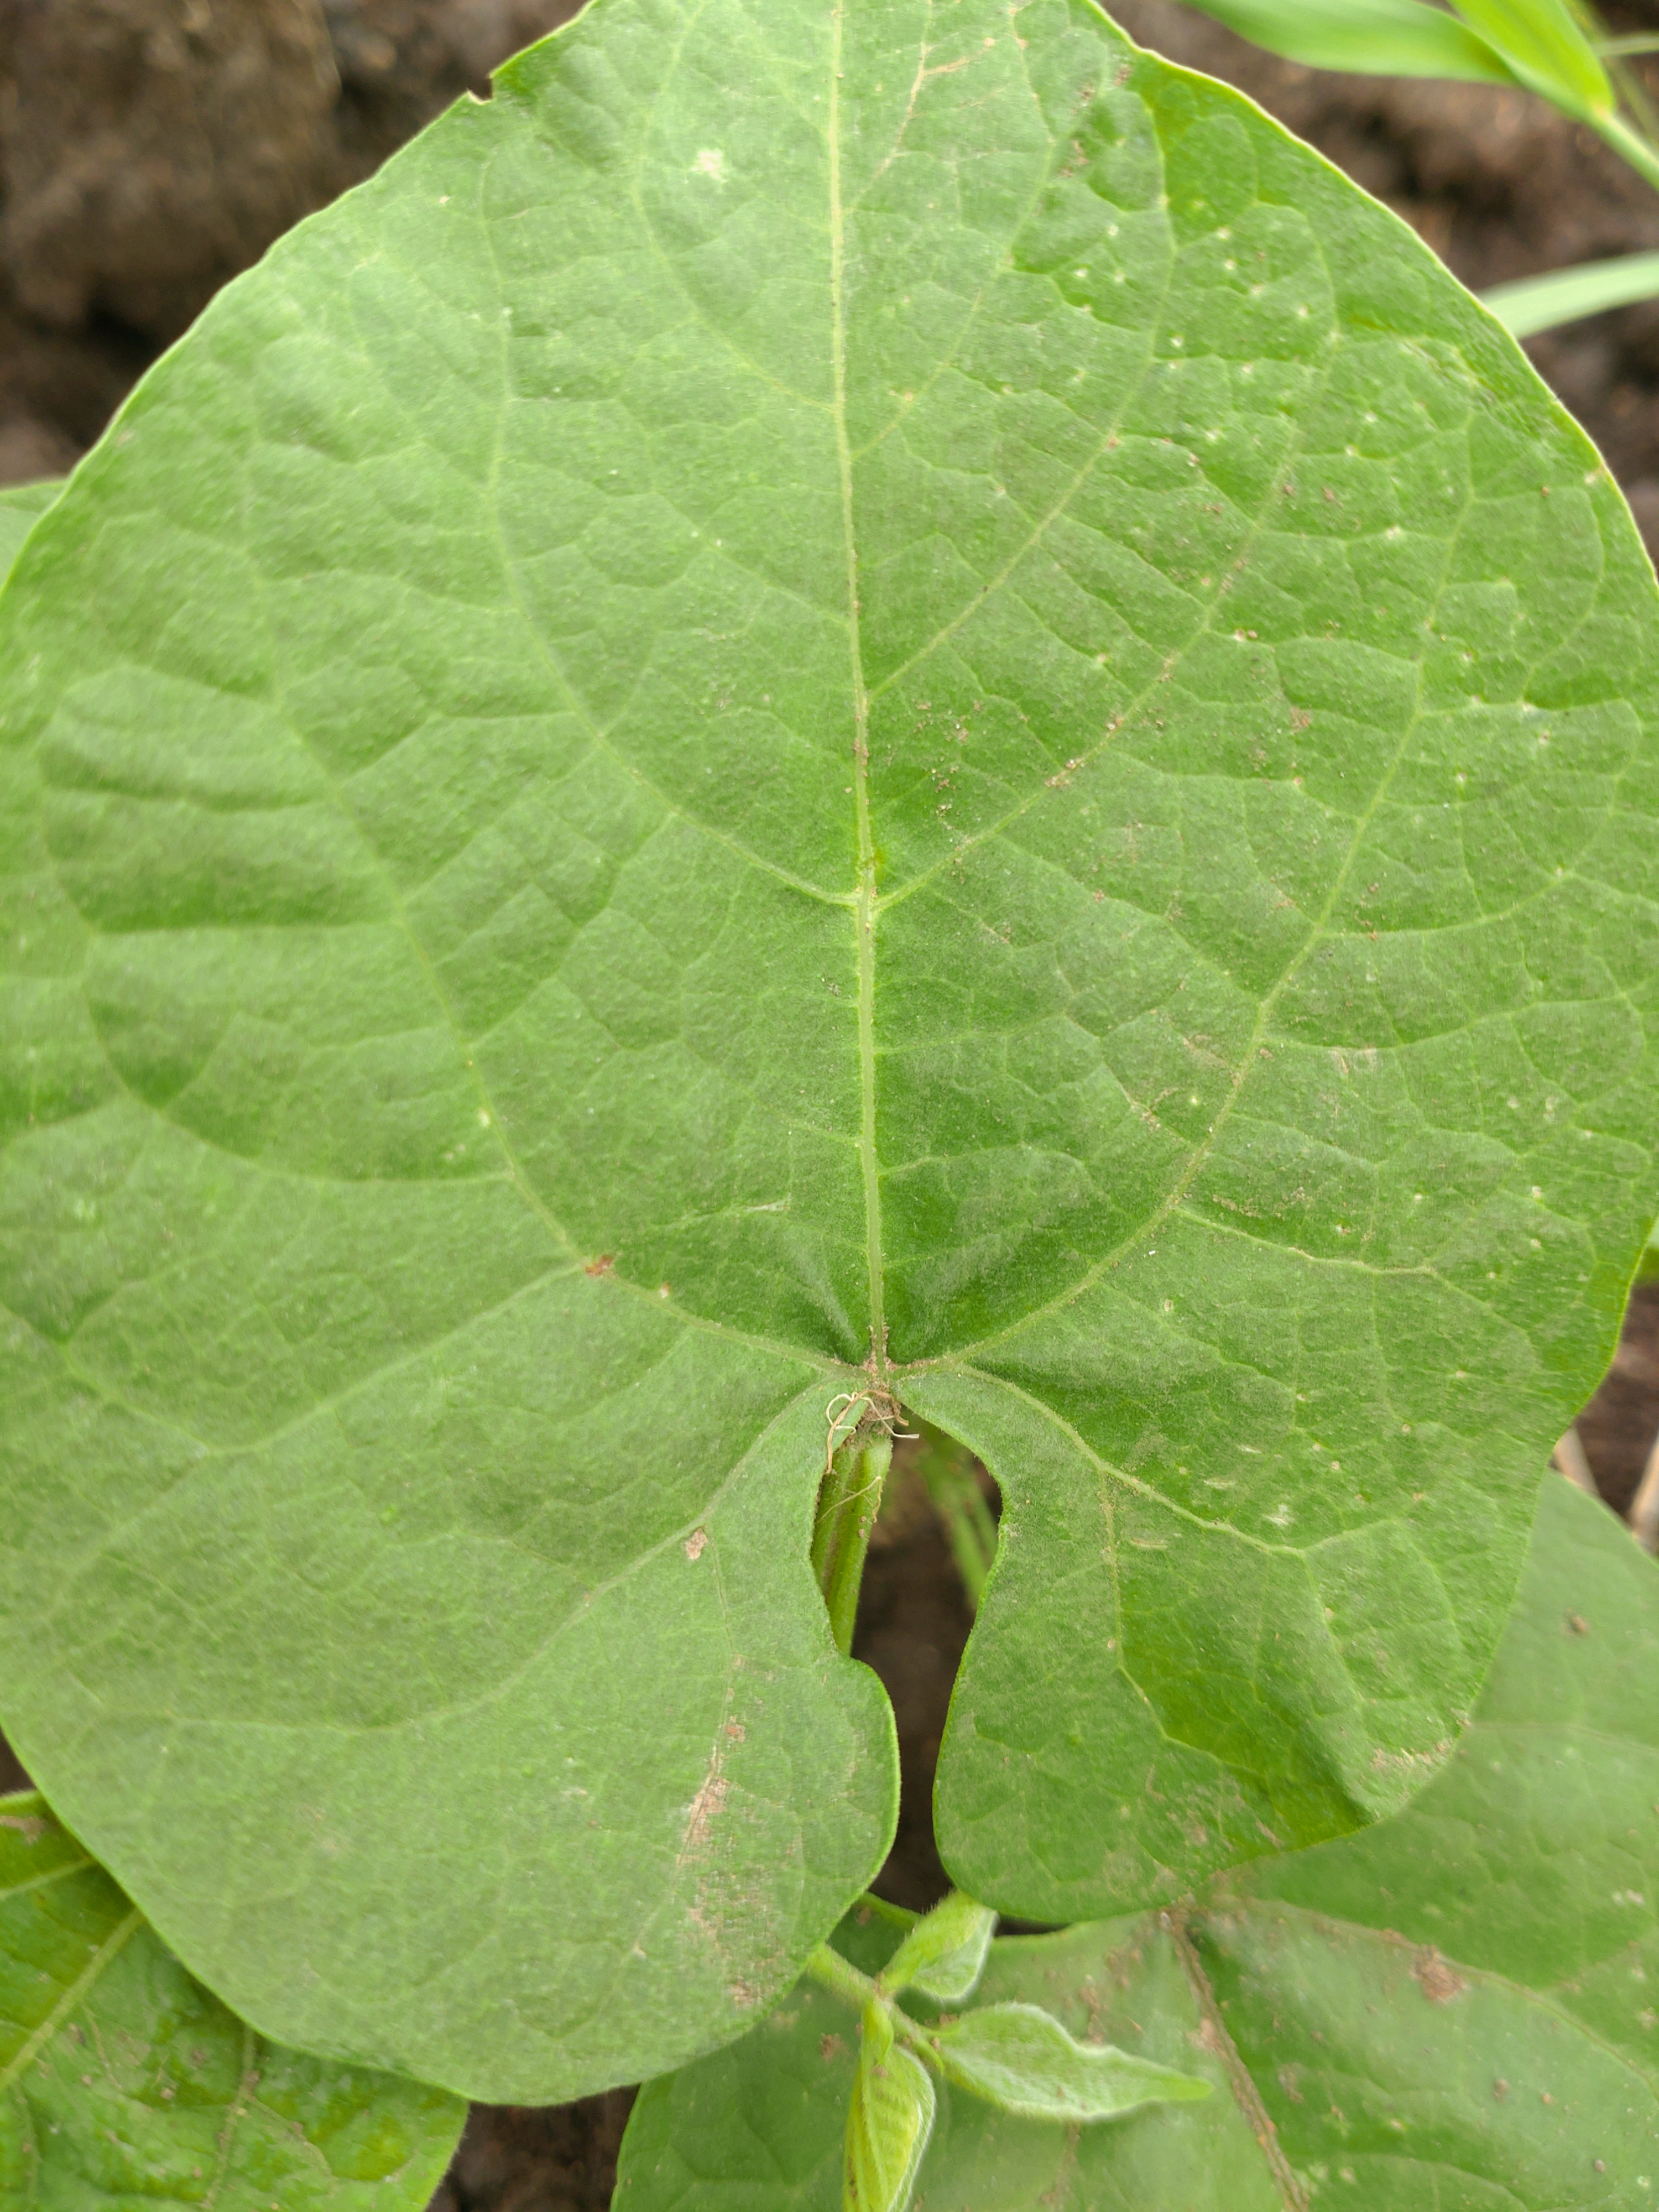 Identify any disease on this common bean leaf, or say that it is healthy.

healthy
